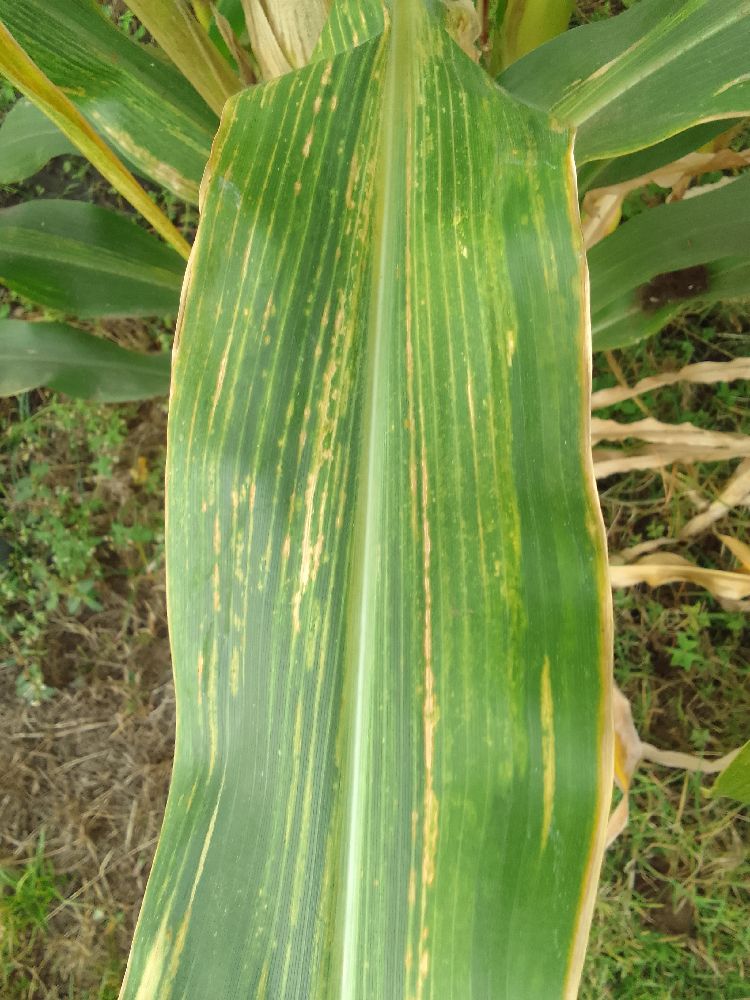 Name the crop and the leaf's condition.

maize, maize lethal necrosis
